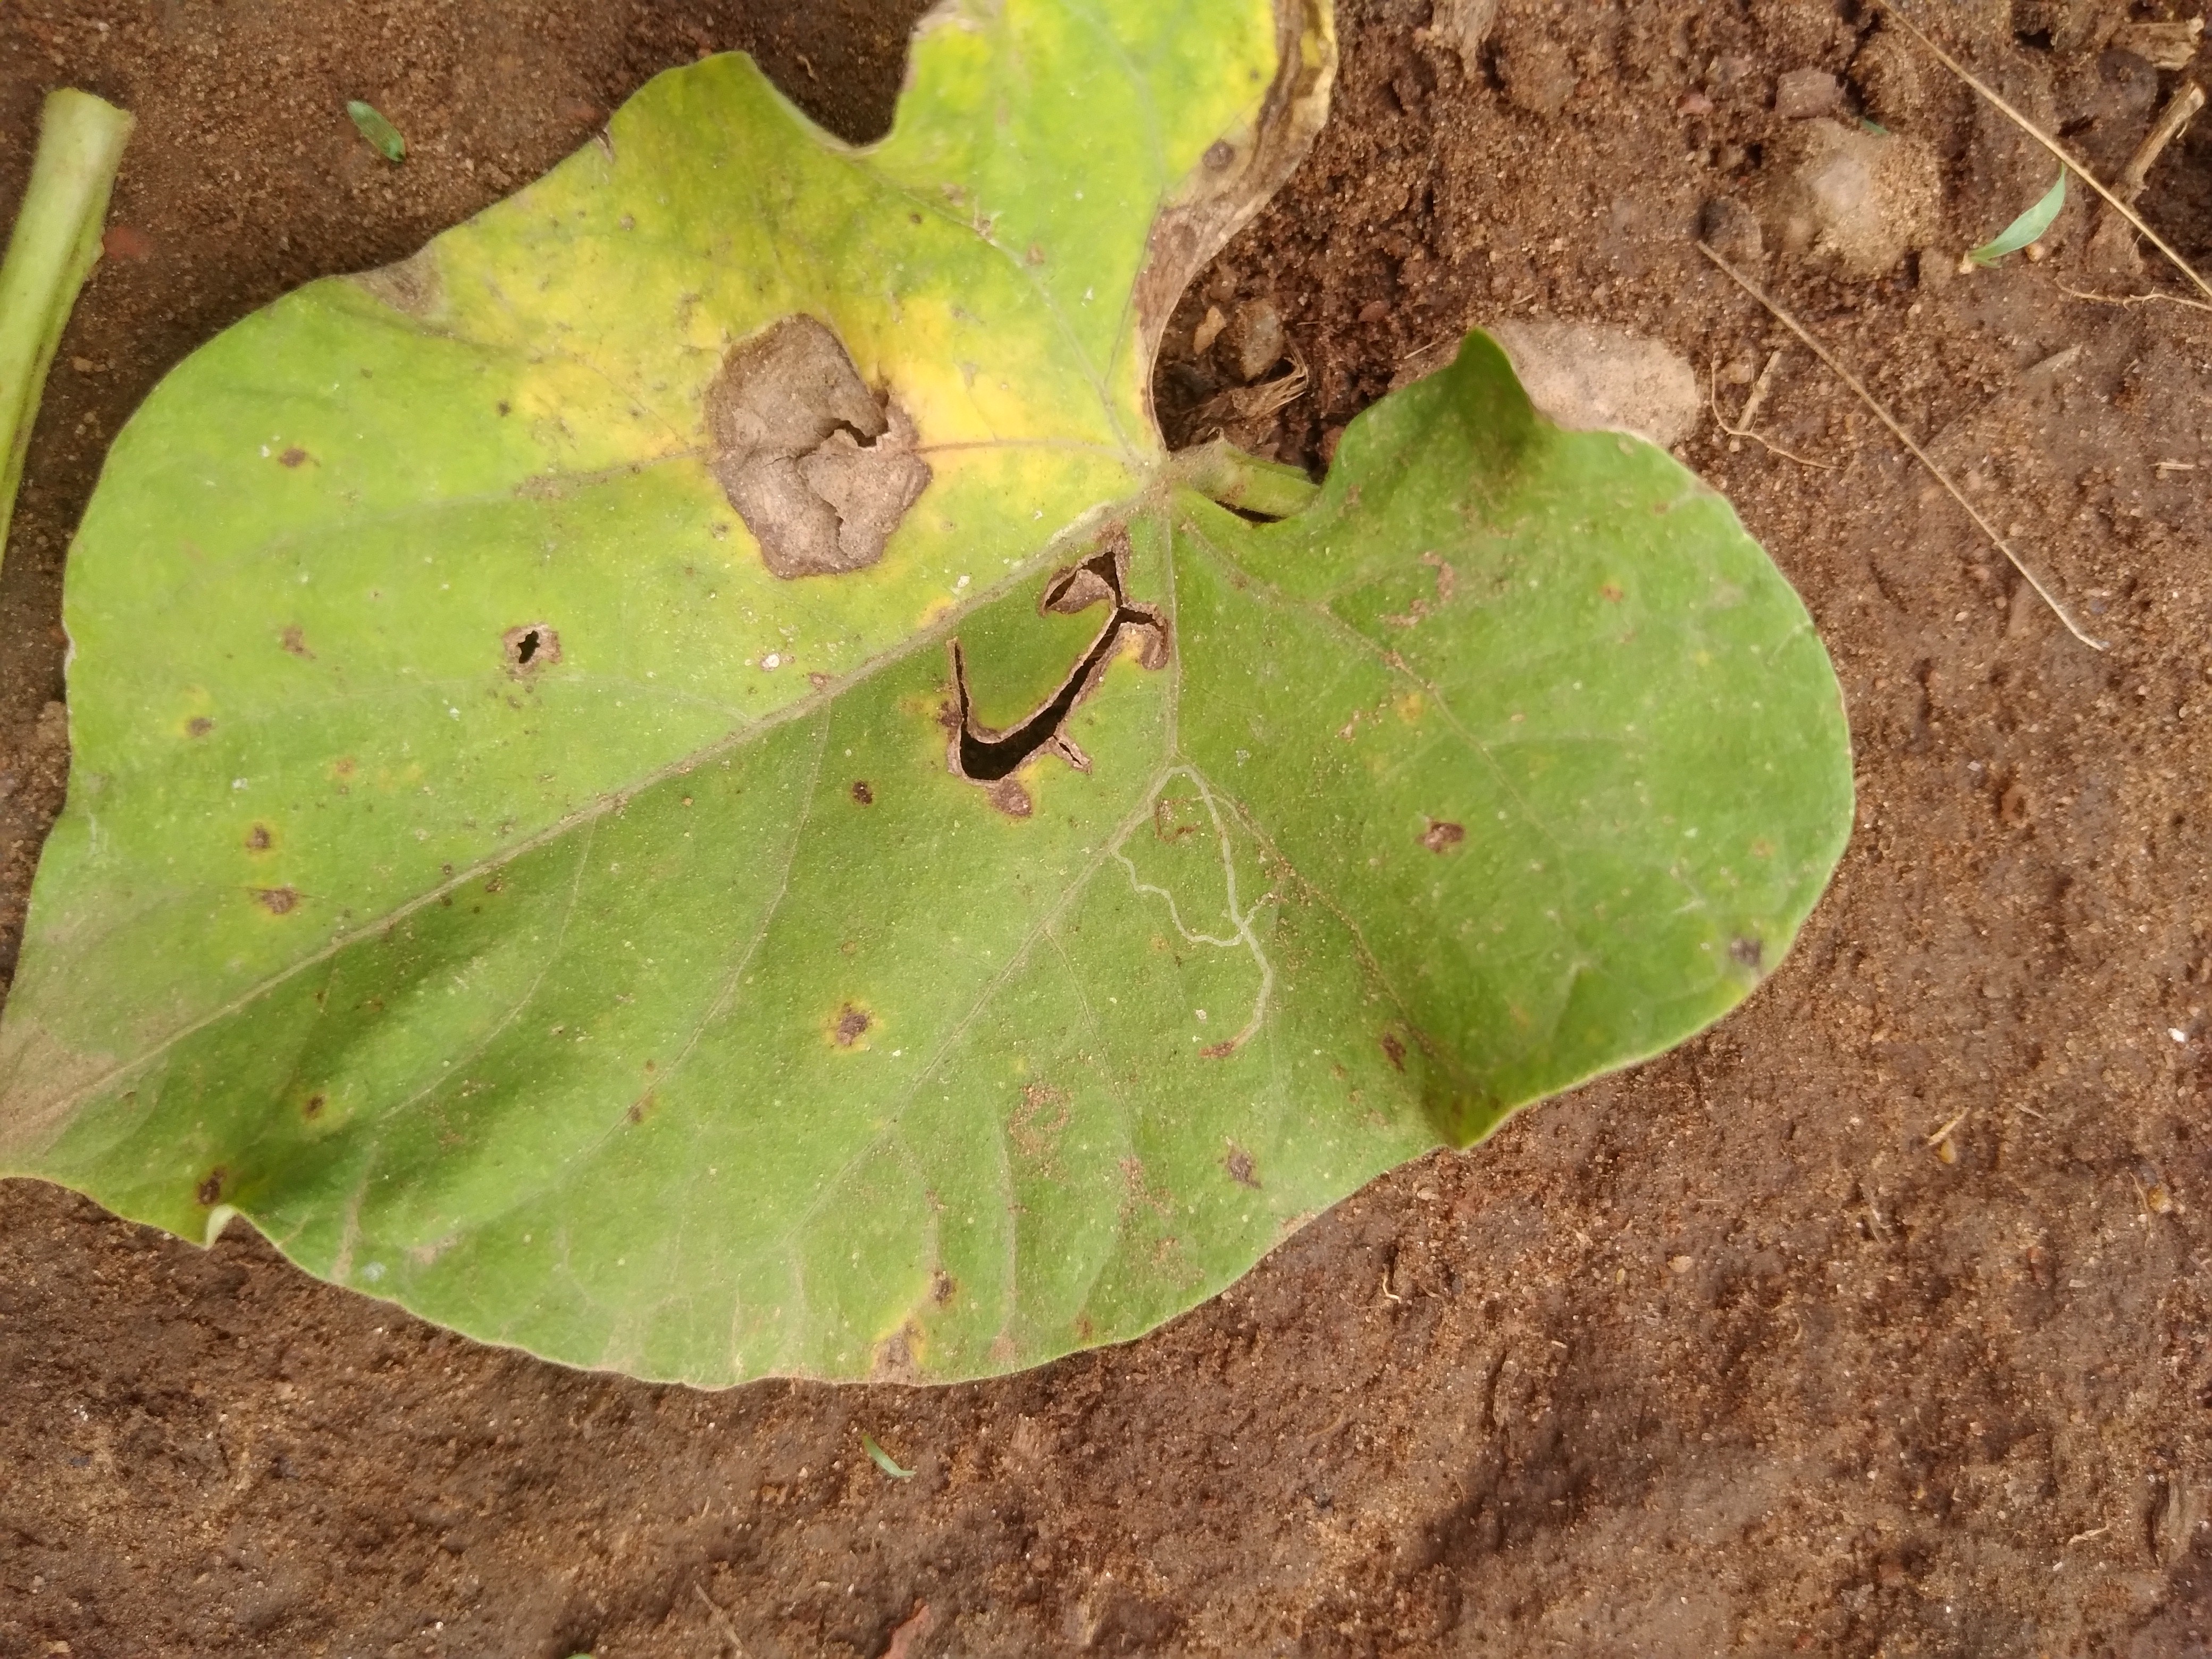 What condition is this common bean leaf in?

rust
